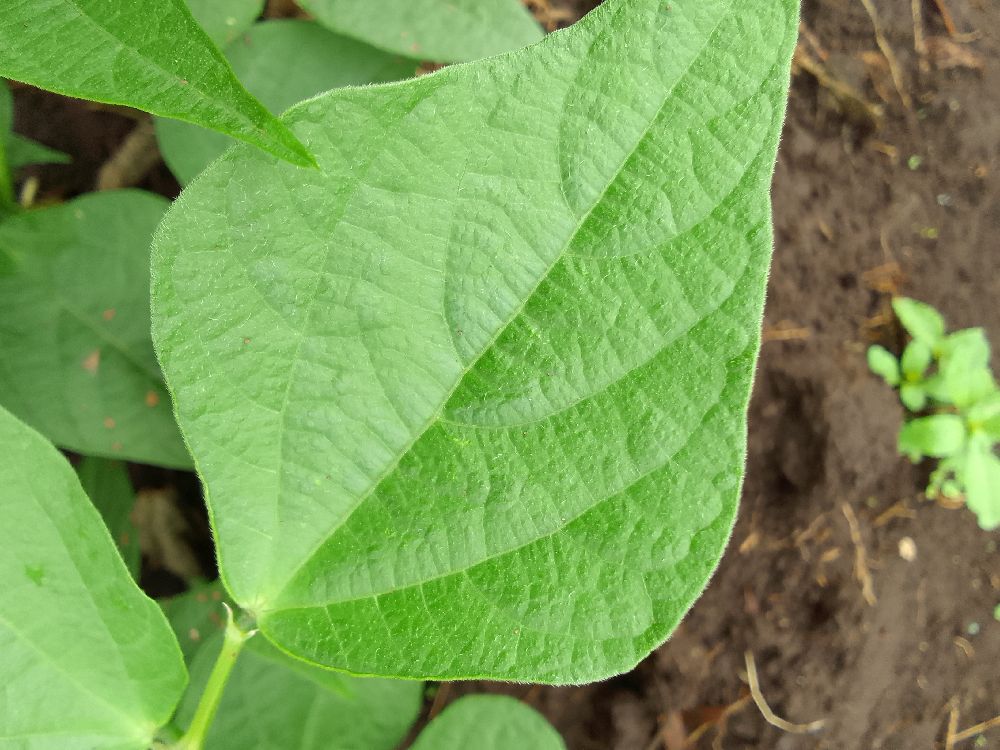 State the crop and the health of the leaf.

common bean, healthy
